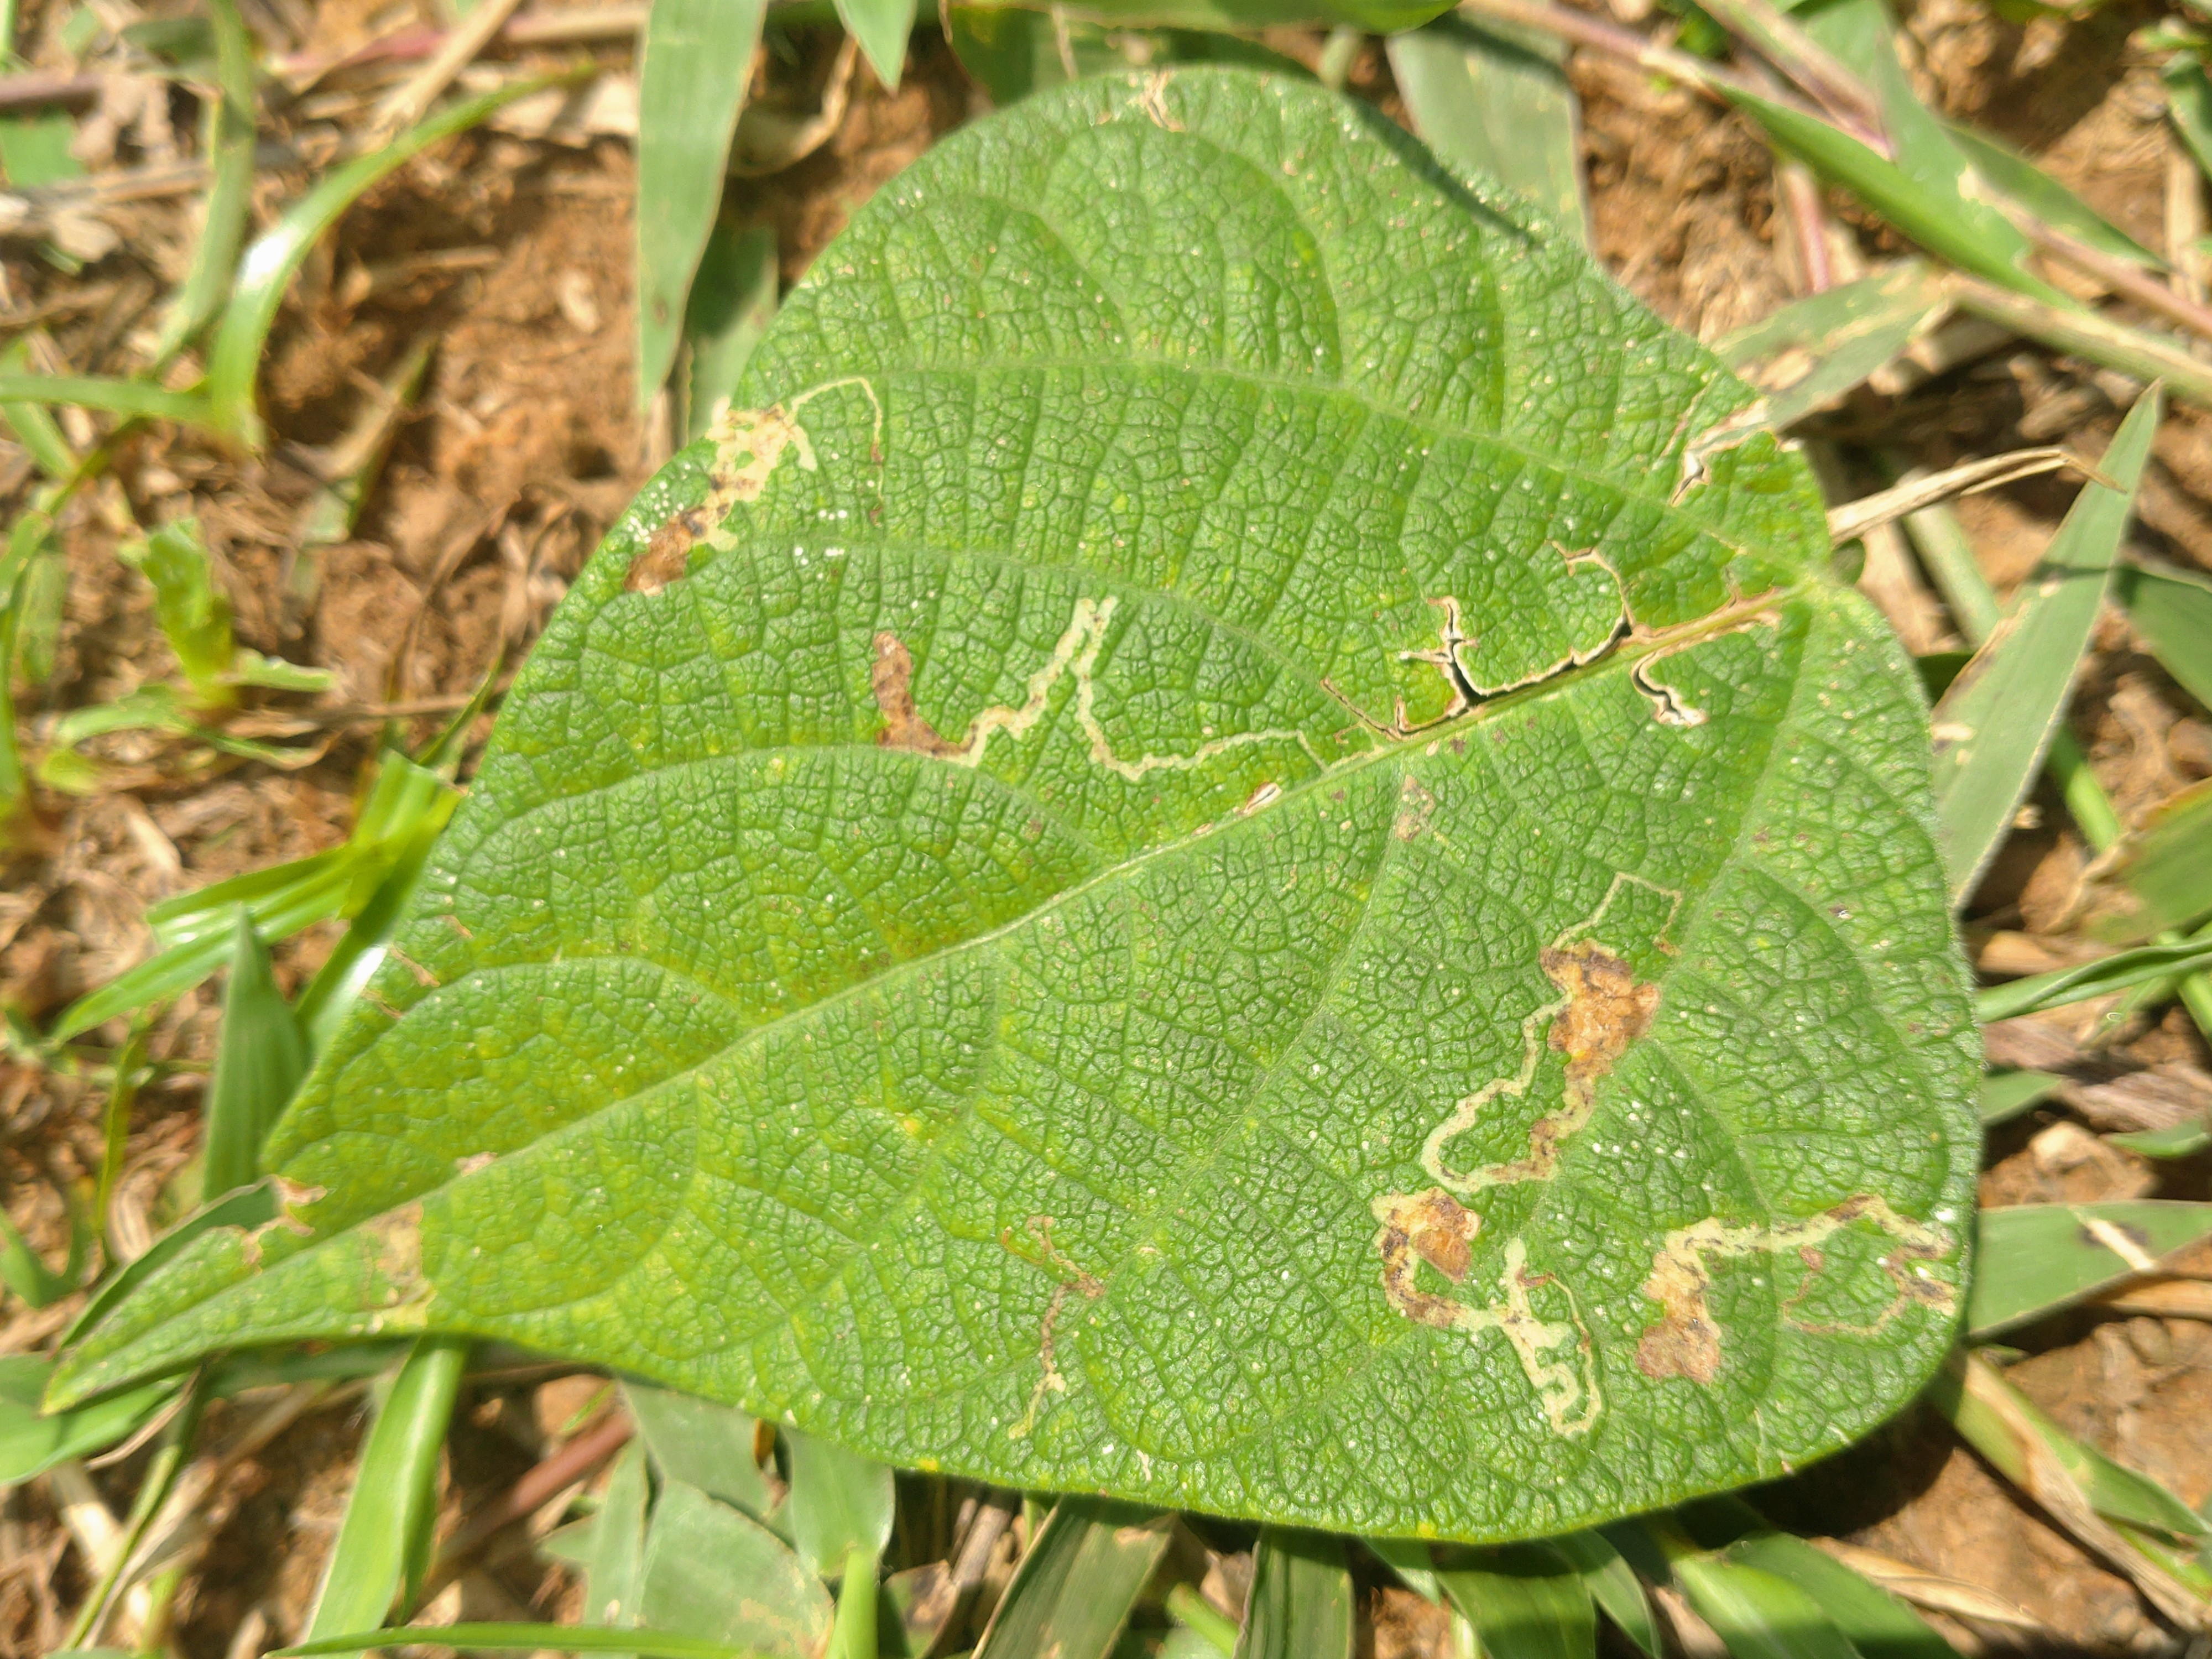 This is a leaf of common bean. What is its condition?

anthracnose
